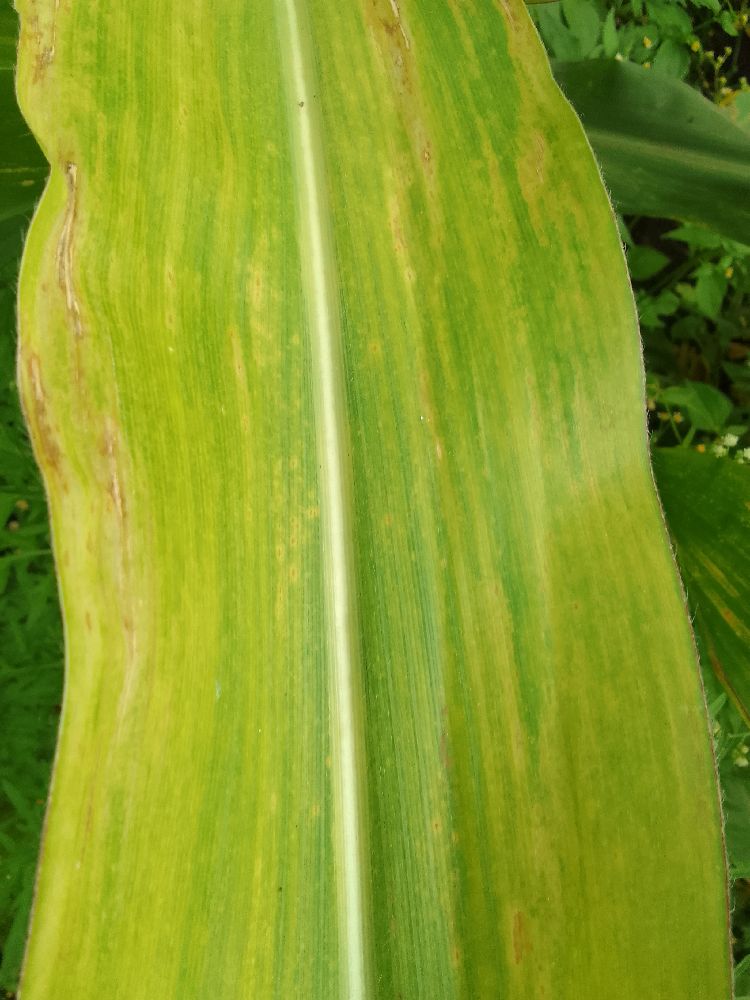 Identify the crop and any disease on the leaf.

maize, maize lethal necrosis
